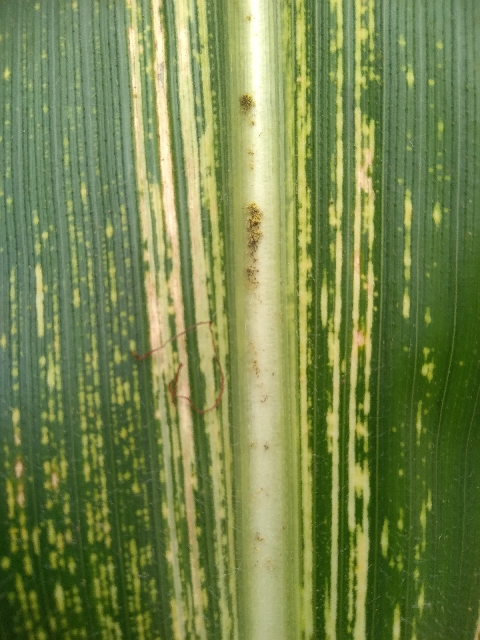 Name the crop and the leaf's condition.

maize, maize streak virus
